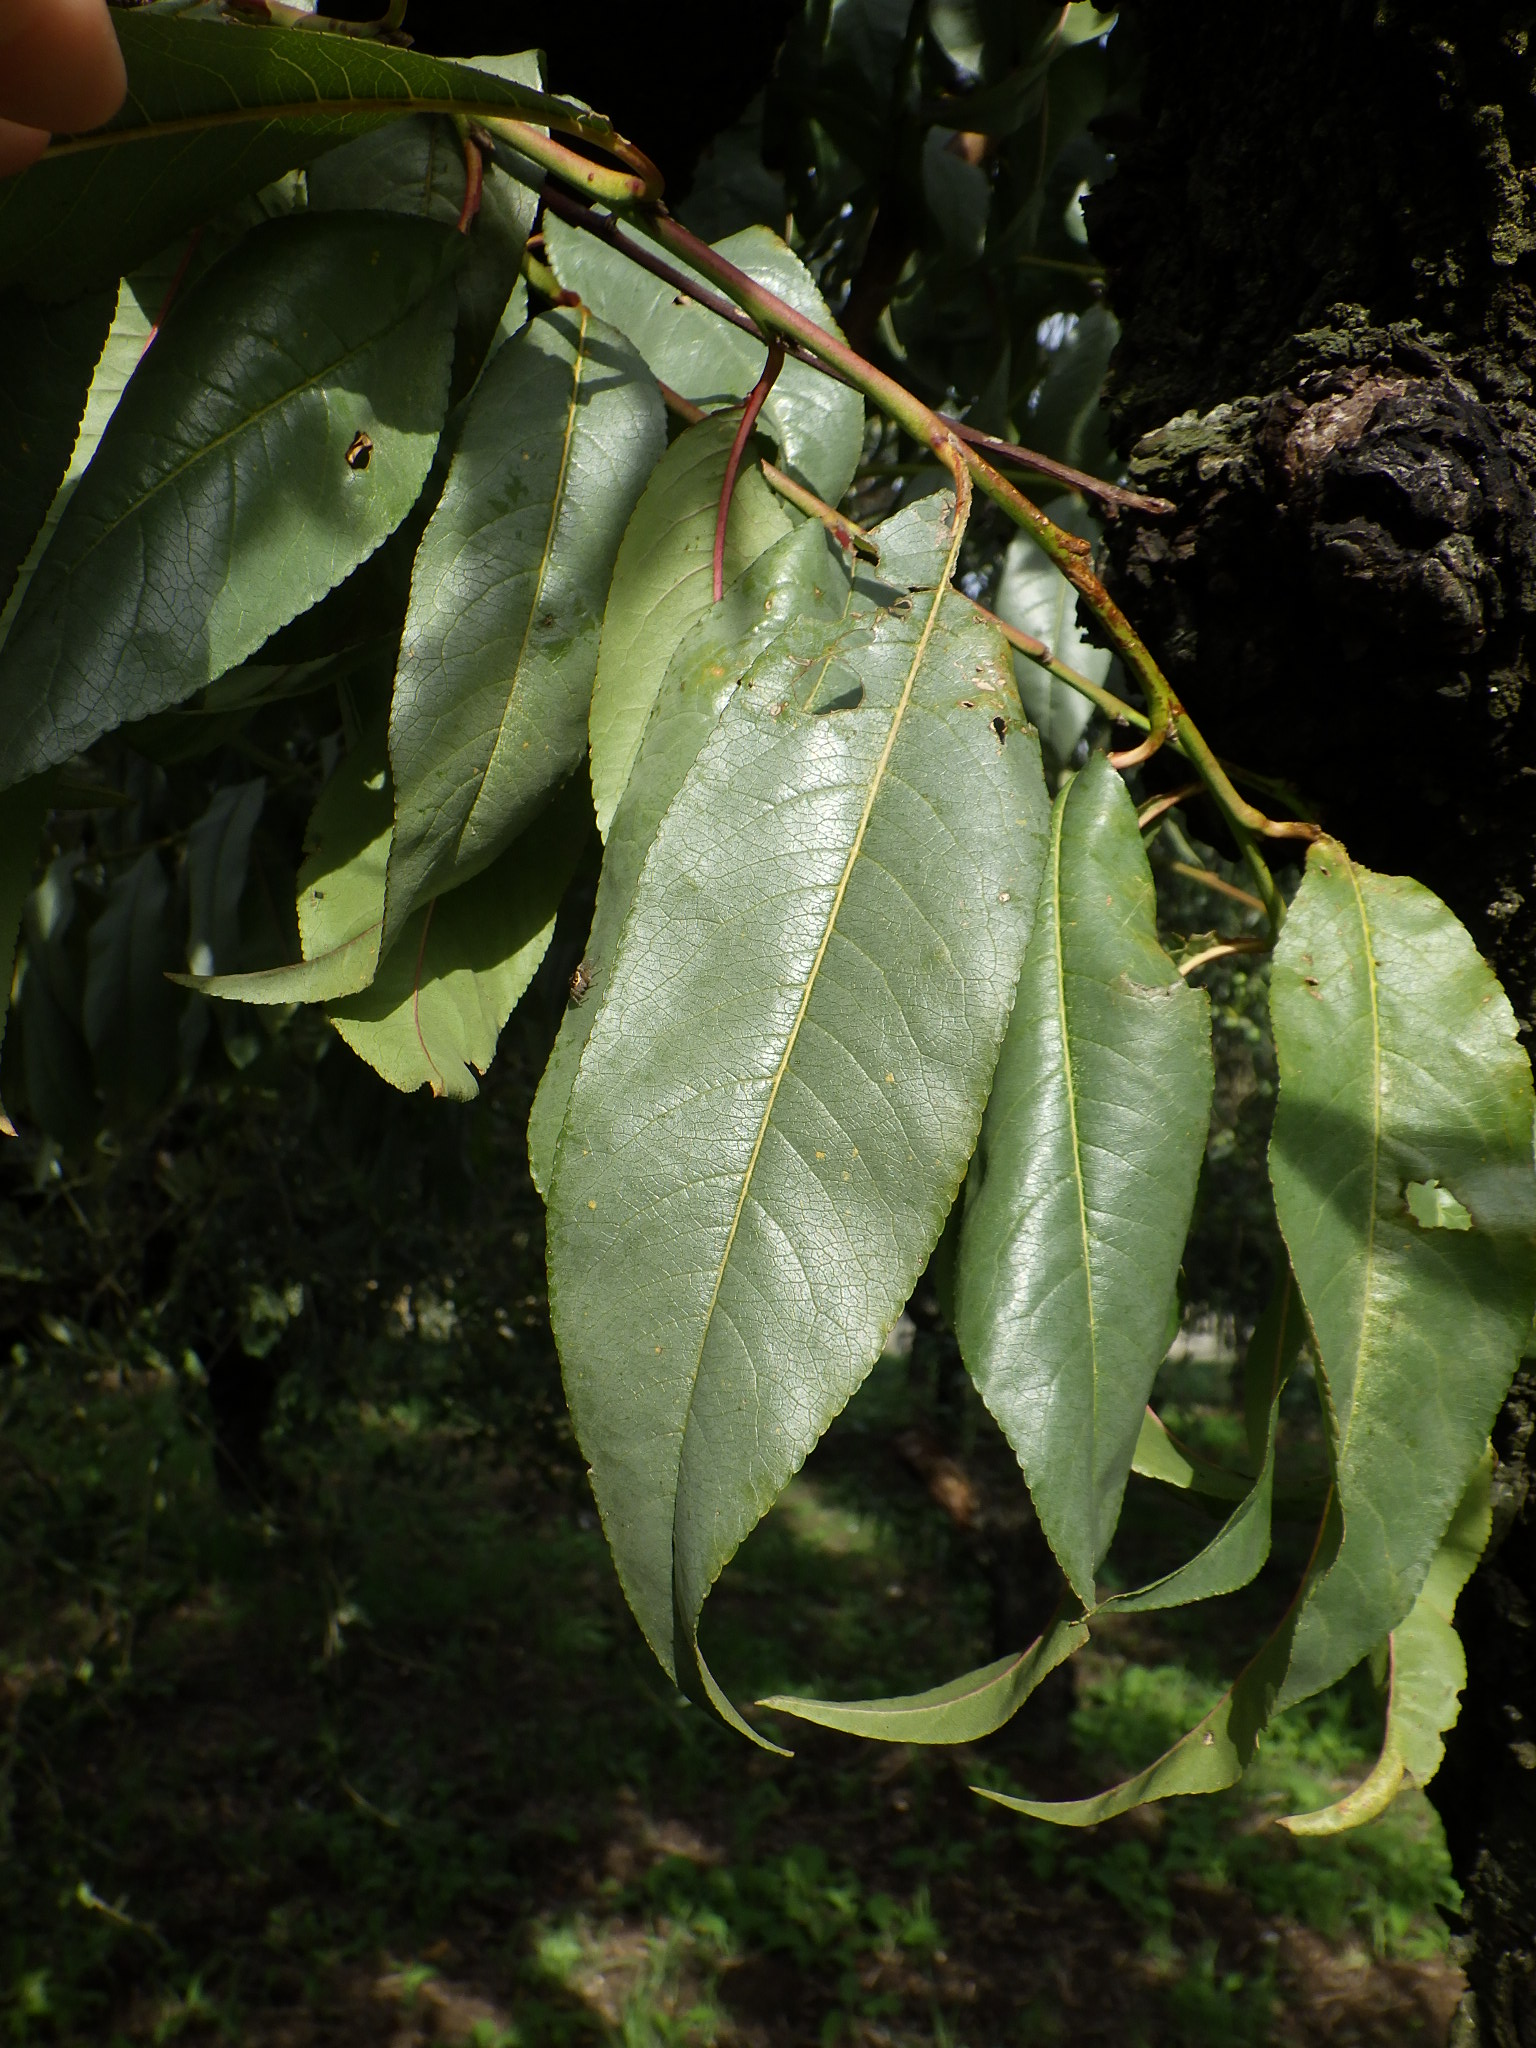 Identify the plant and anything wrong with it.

peach, silver leaf disease
